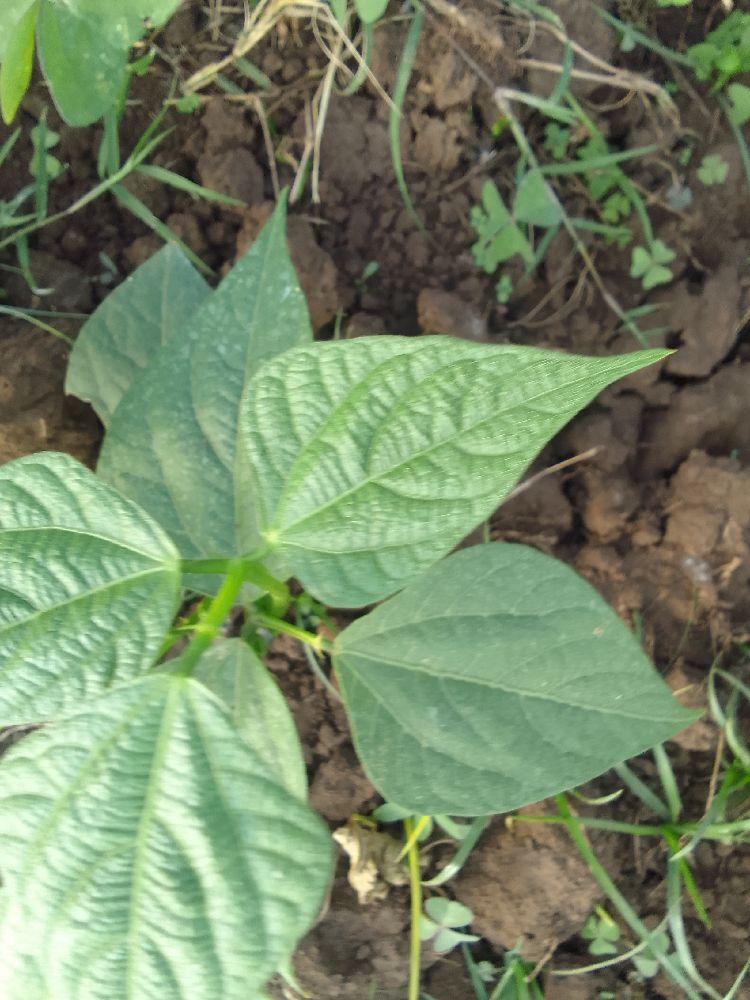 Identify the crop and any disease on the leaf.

common bean, healthy
